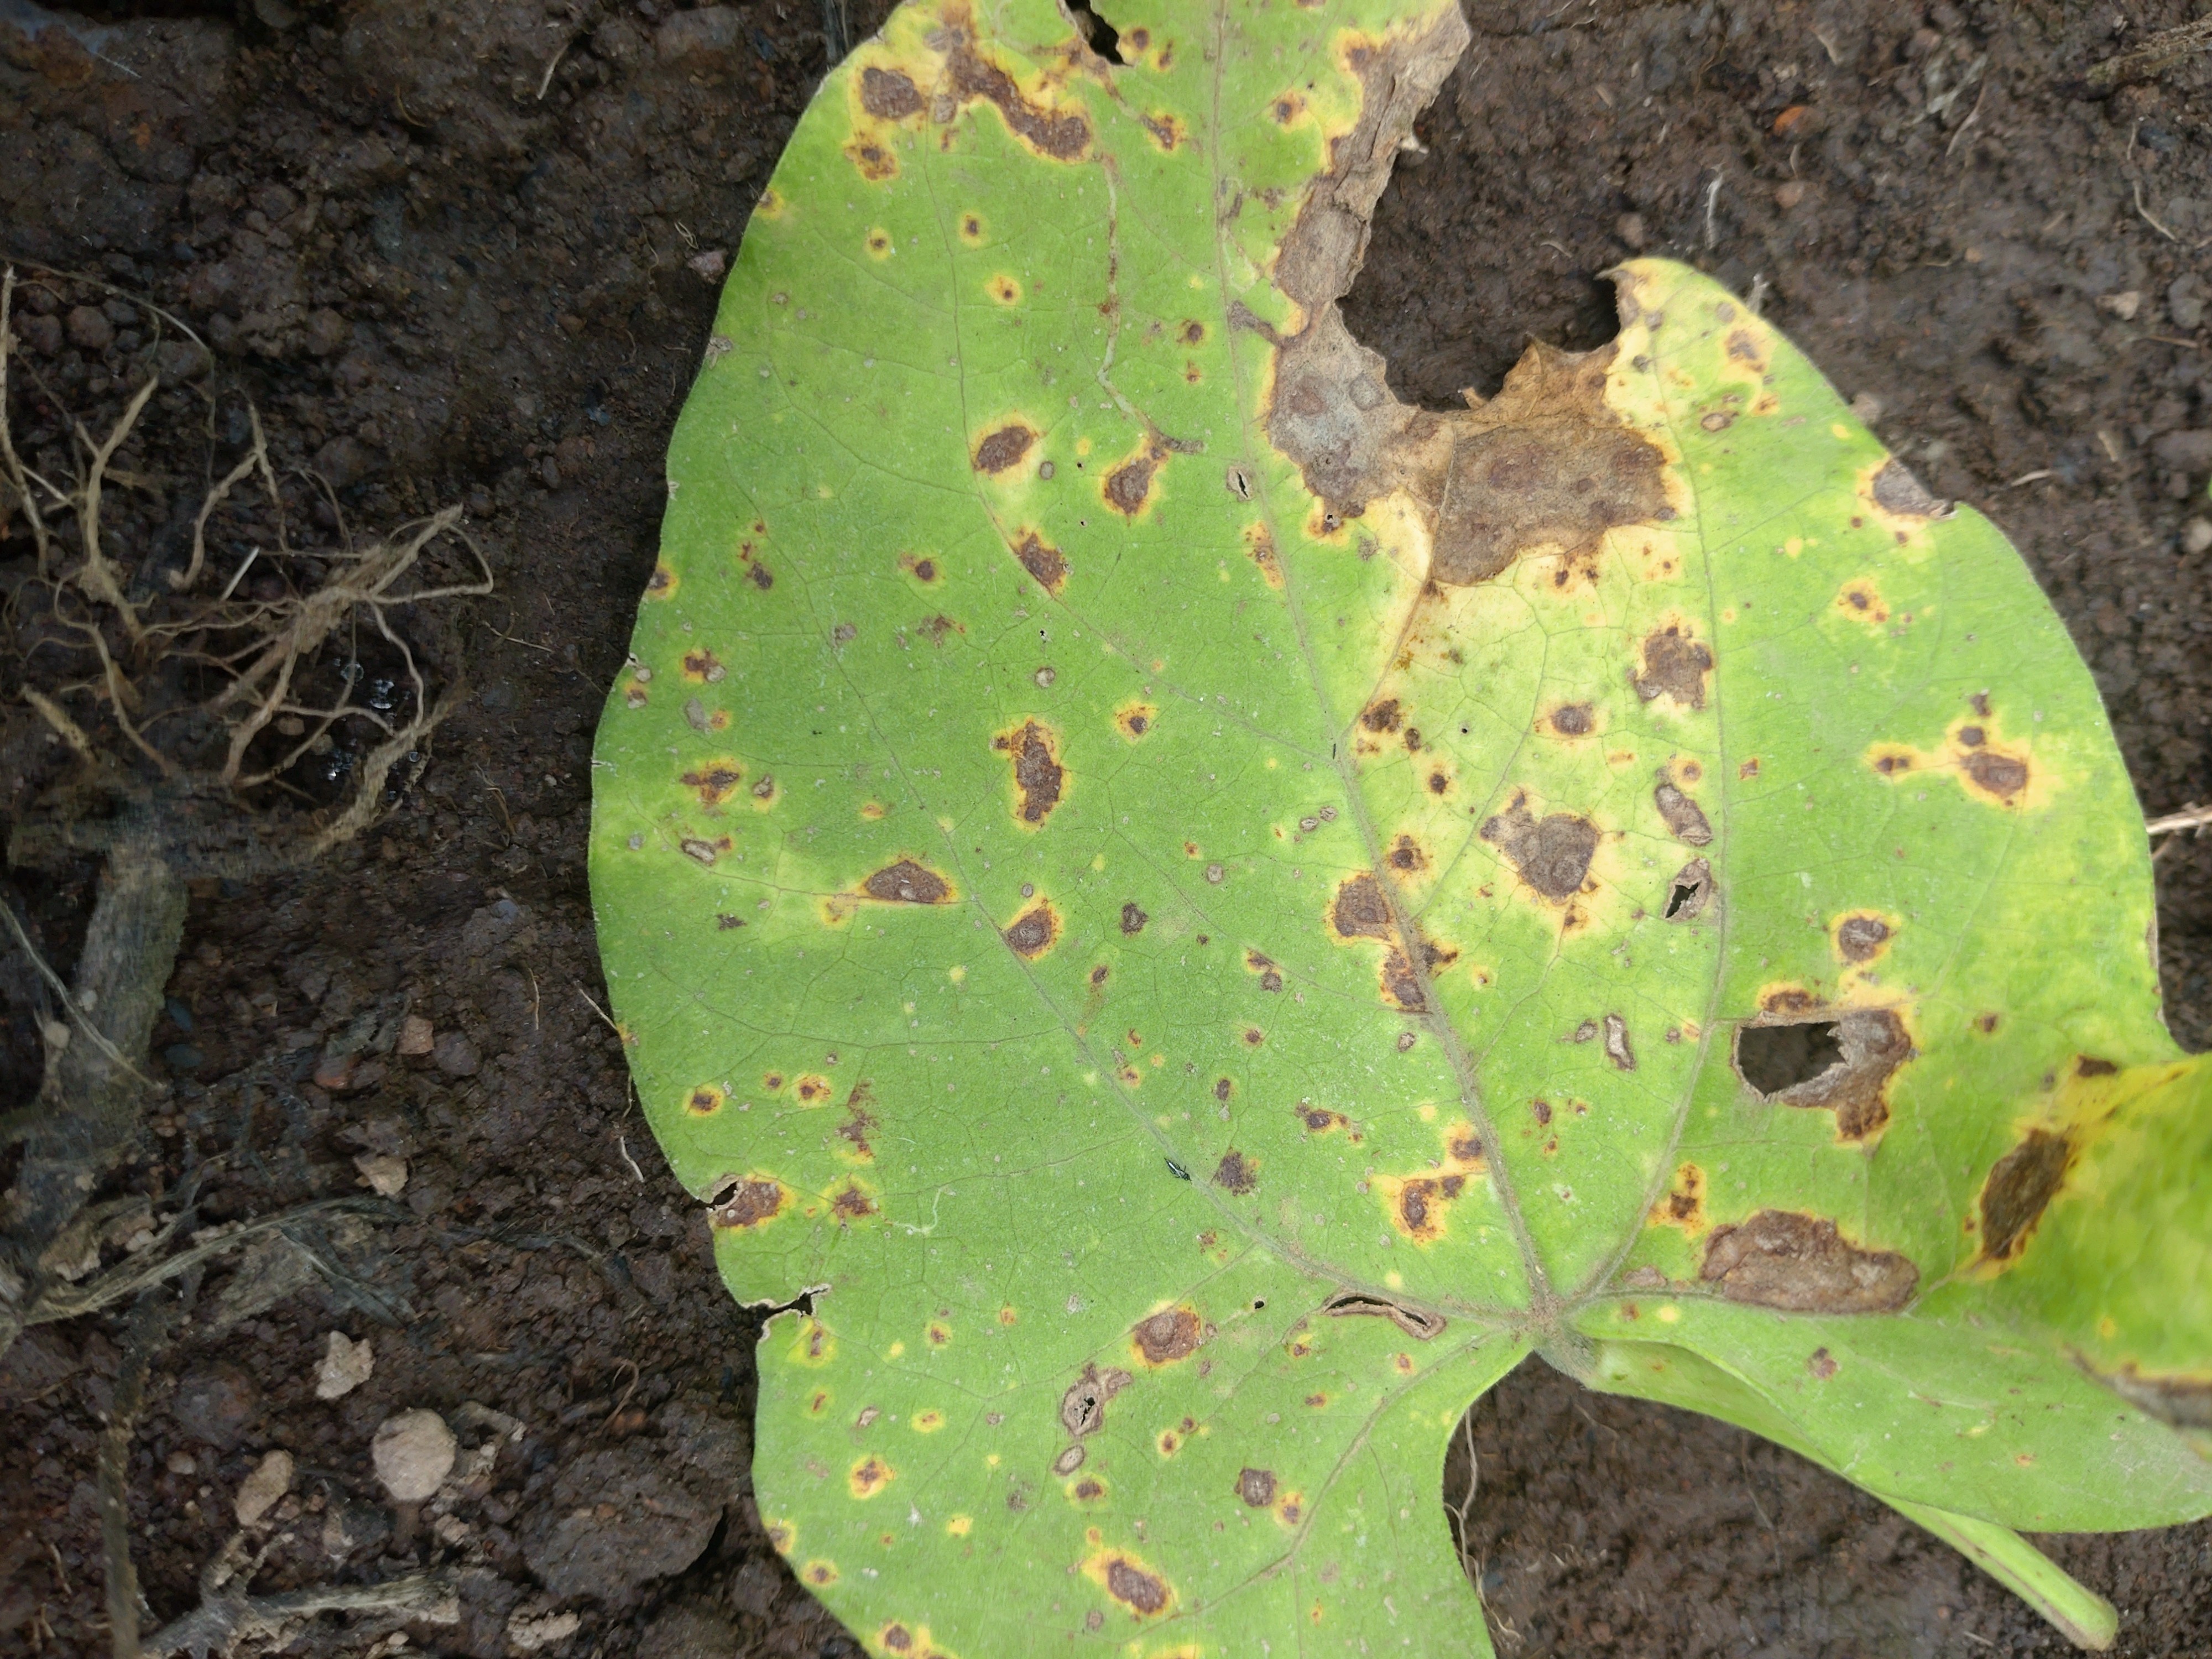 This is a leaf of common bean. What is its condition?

rust
